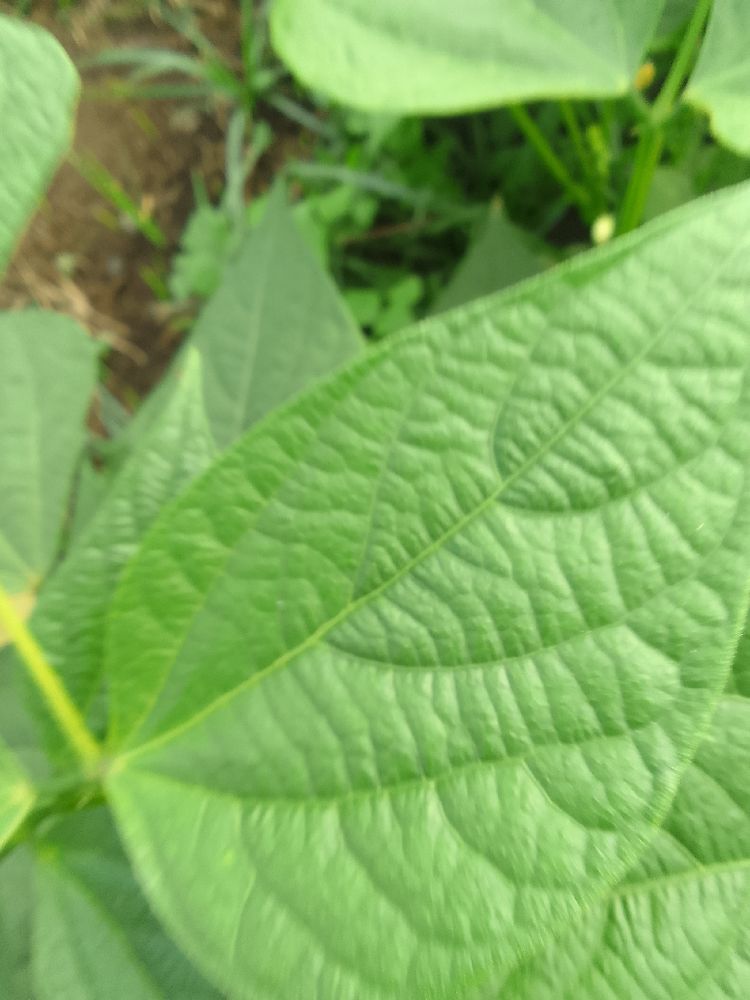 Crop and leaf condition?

common bean, healthy
